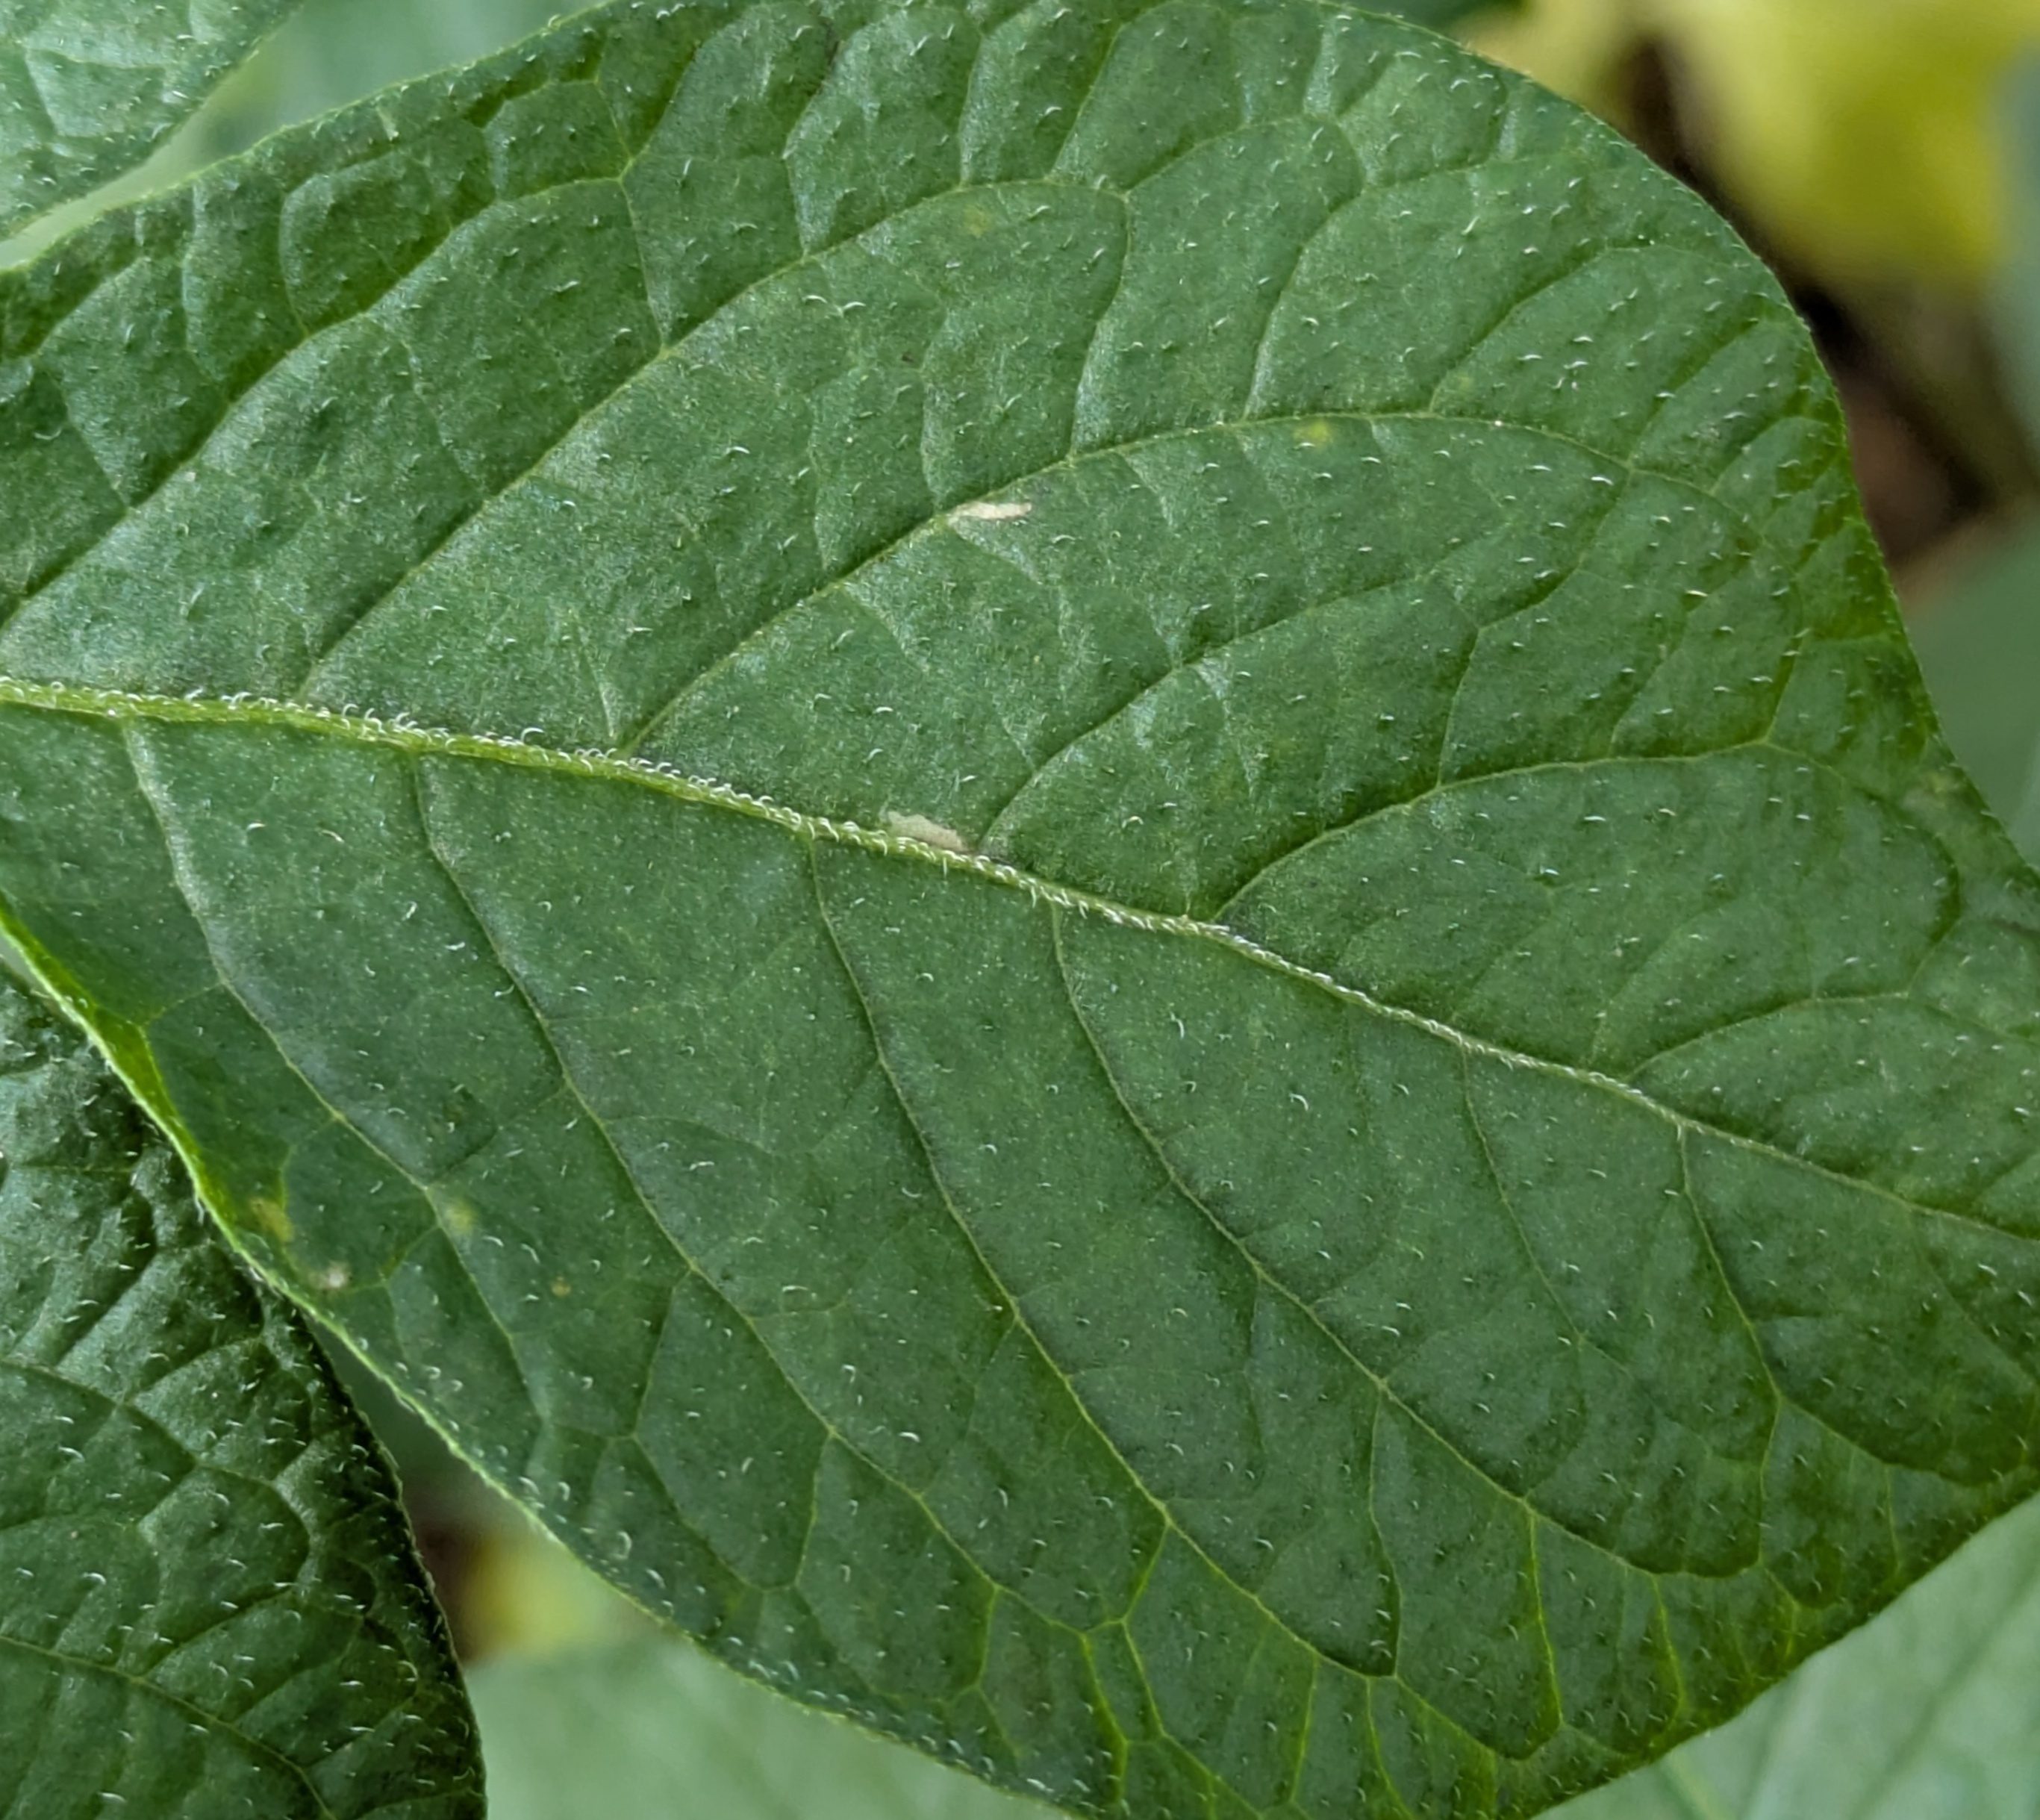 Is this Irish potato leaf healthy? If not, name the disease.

healthy
